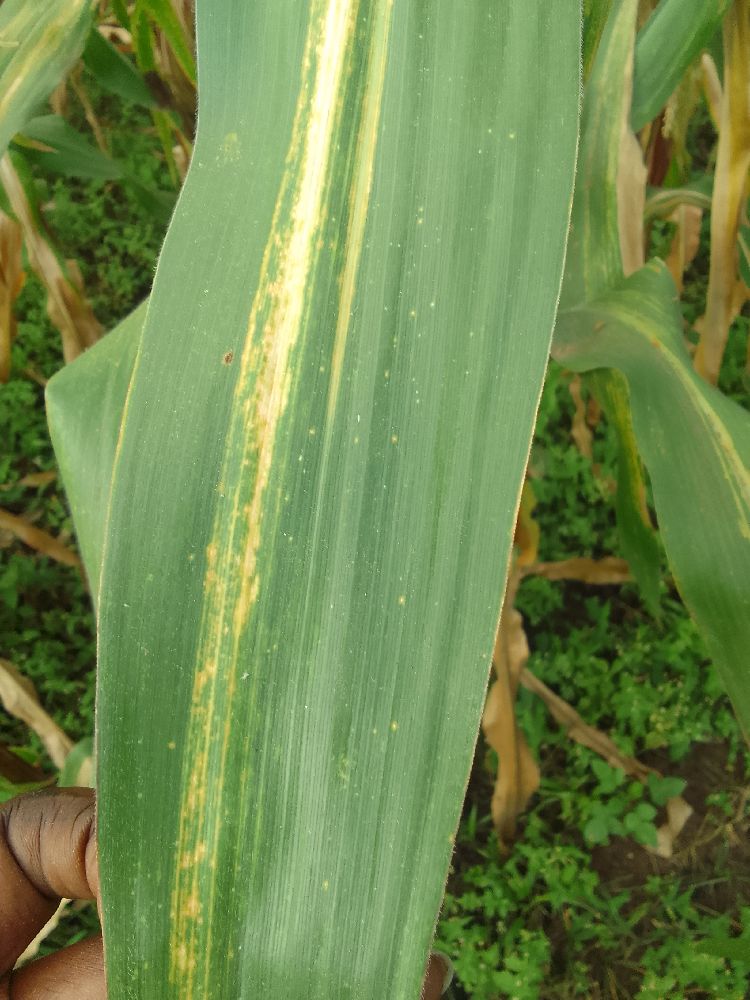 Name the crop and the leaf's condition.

maize, maize lethal necrosis
